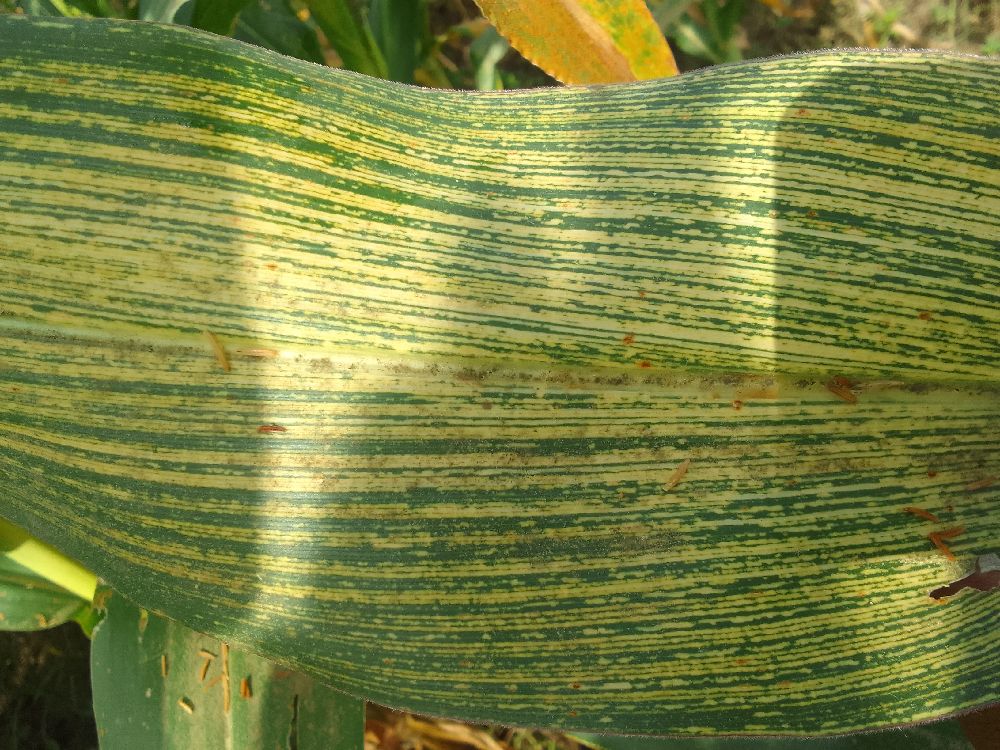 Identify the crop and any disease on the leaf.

maize, maize streak virus
